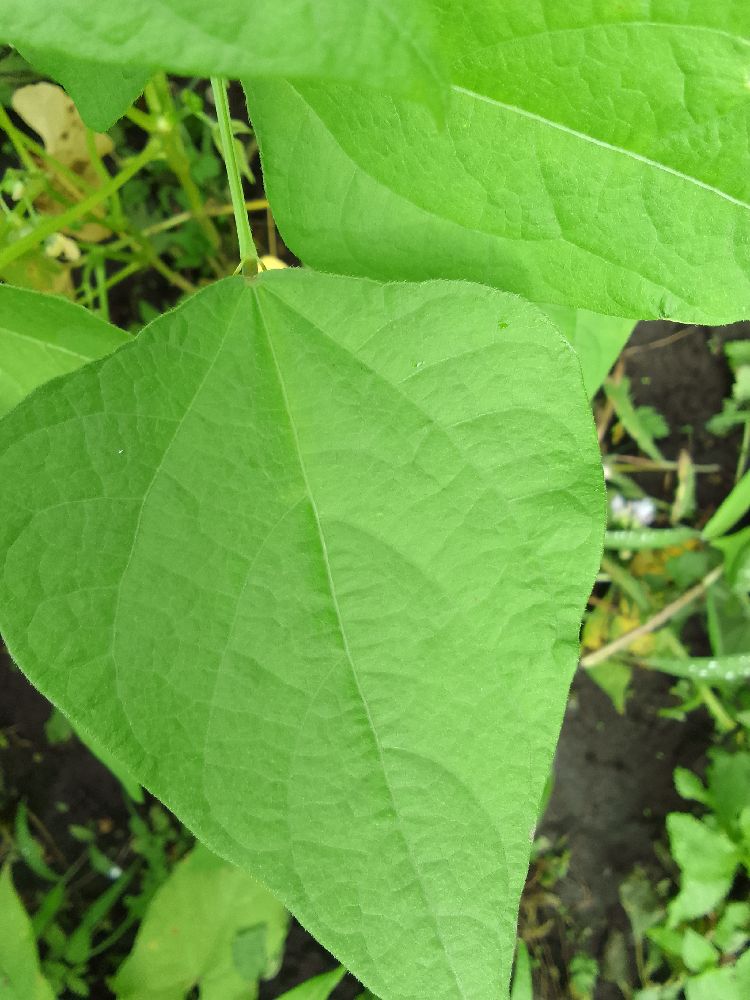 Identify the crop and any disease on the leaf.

common bean, healthy
